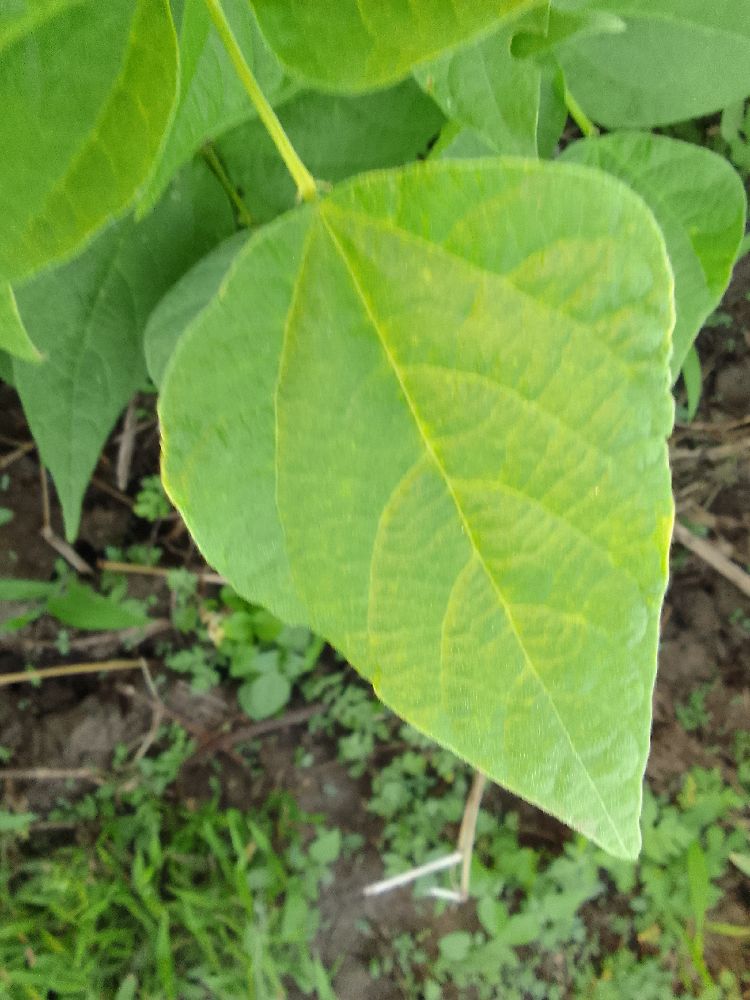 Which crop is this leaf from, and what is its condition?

common bean, healthy
